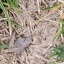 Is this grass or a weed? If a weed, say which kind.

grass
